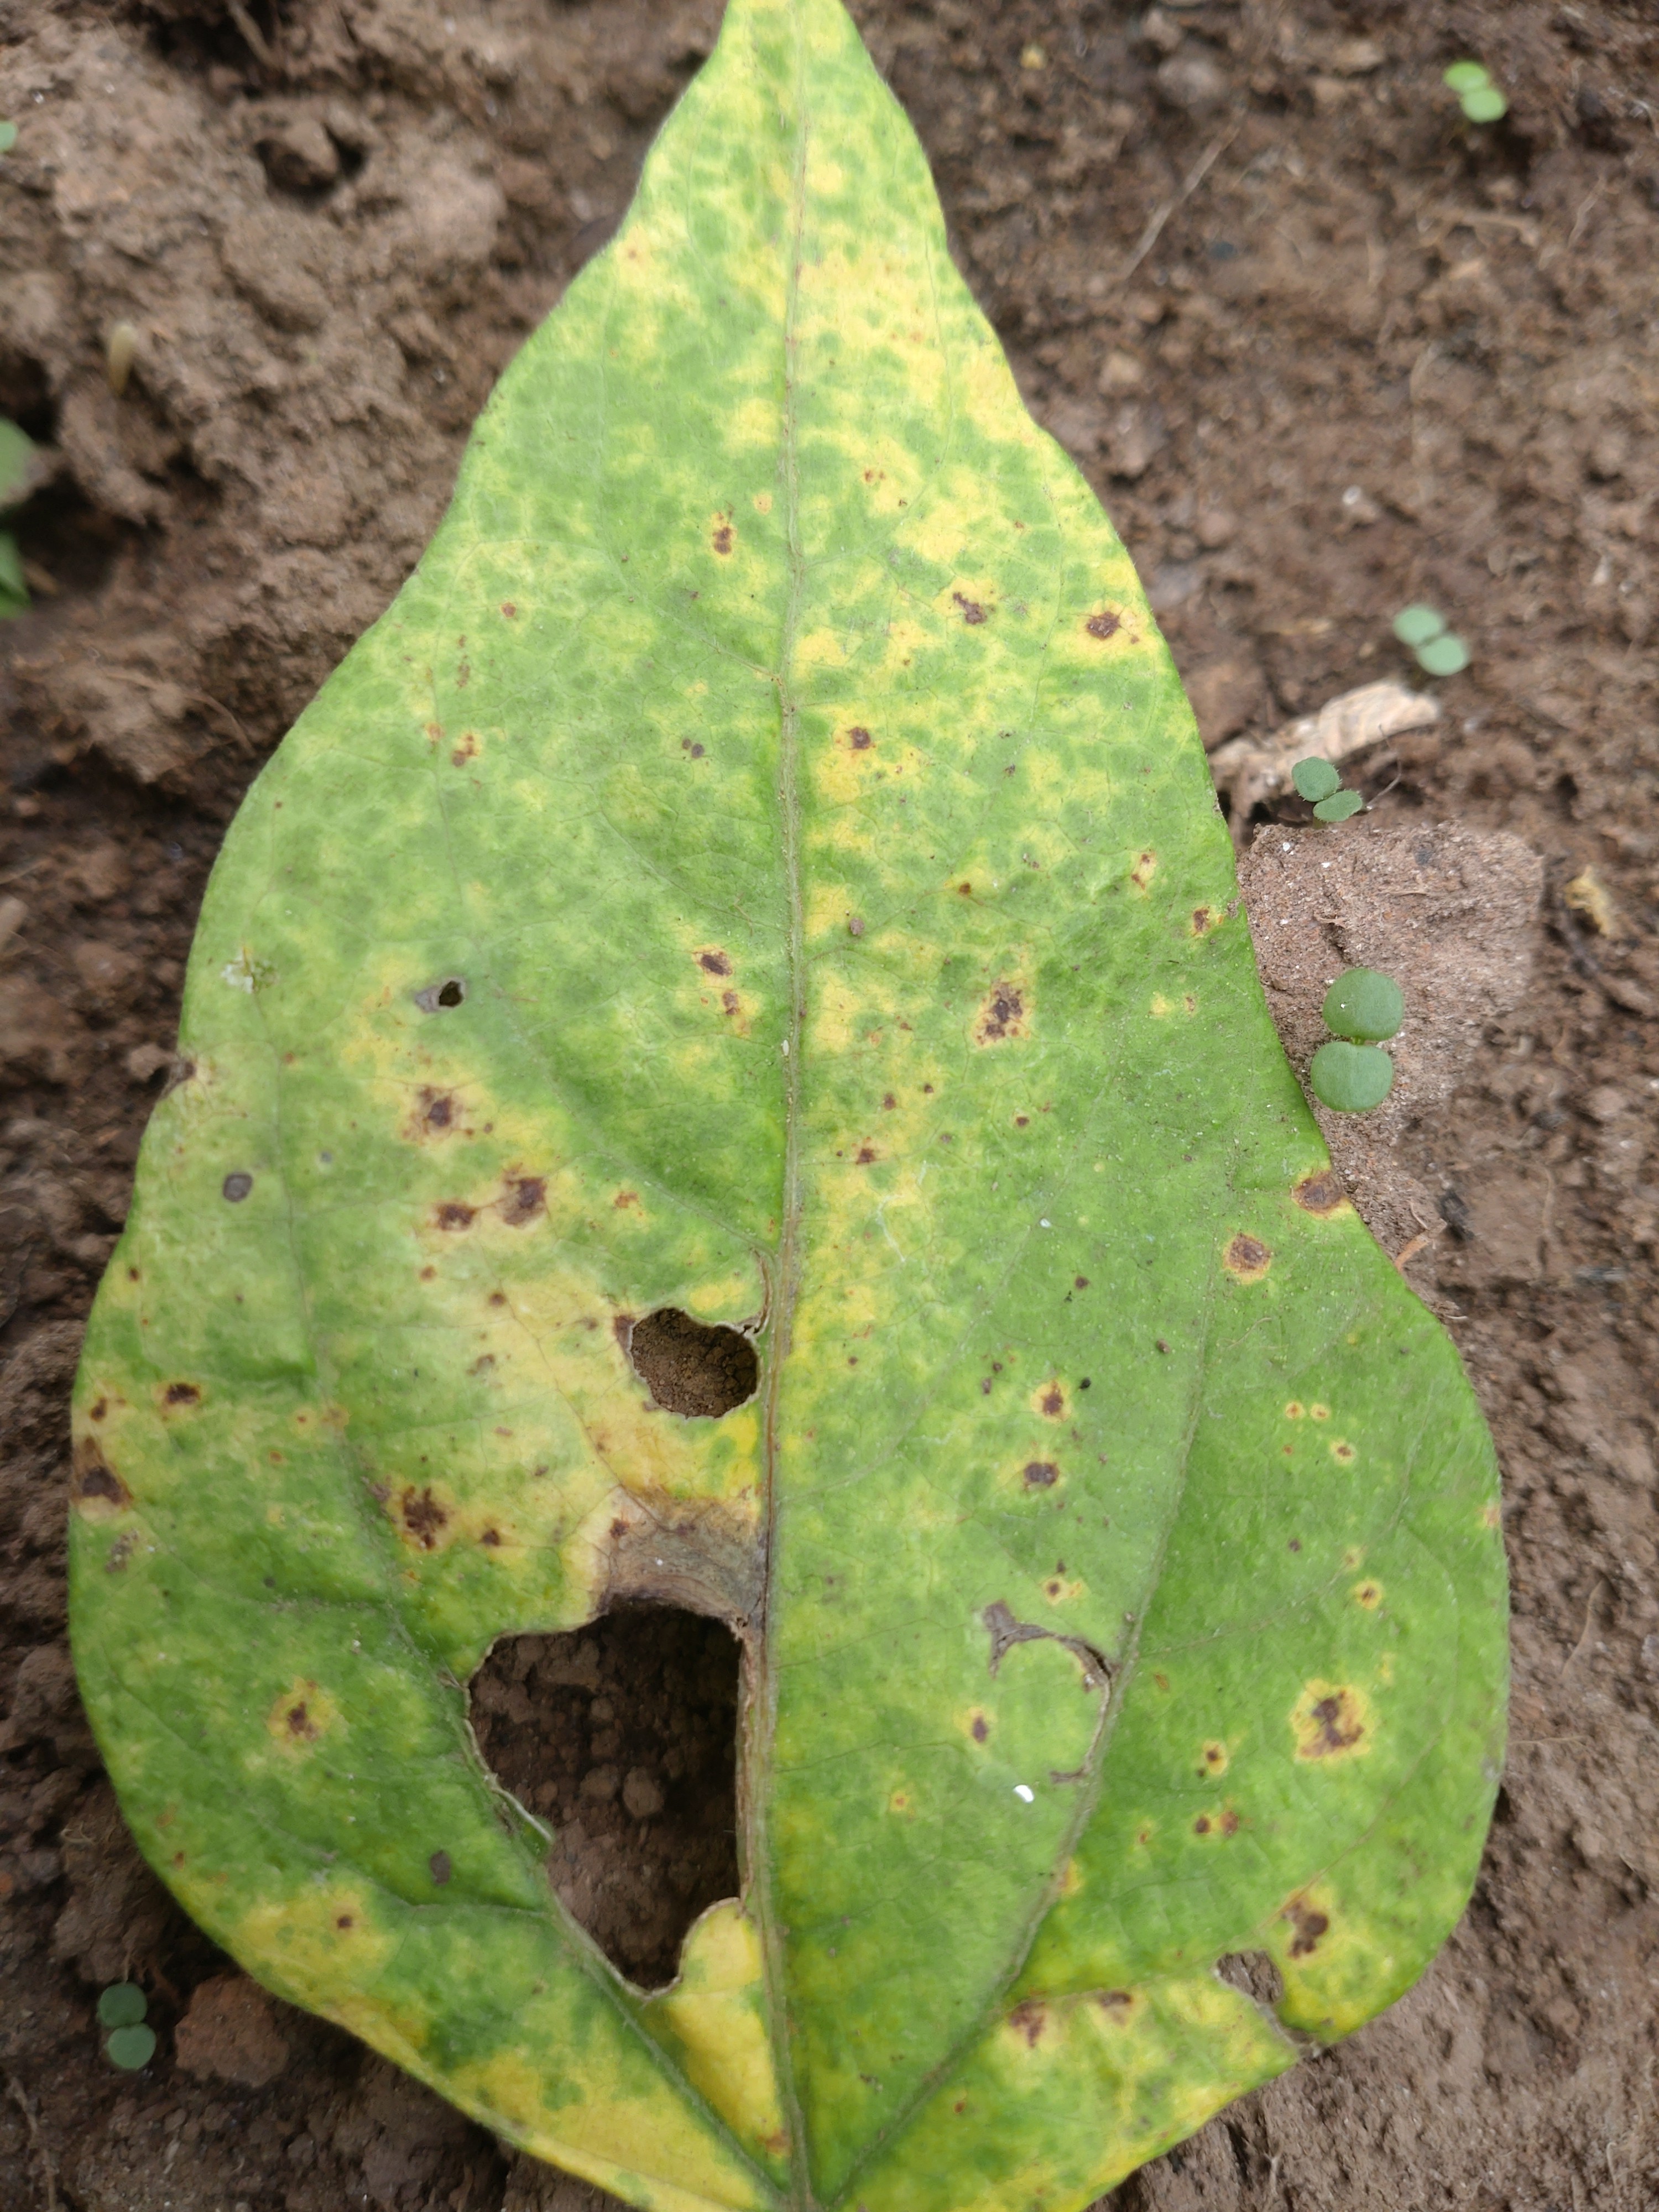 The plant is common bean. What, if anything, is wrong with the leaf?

rust
